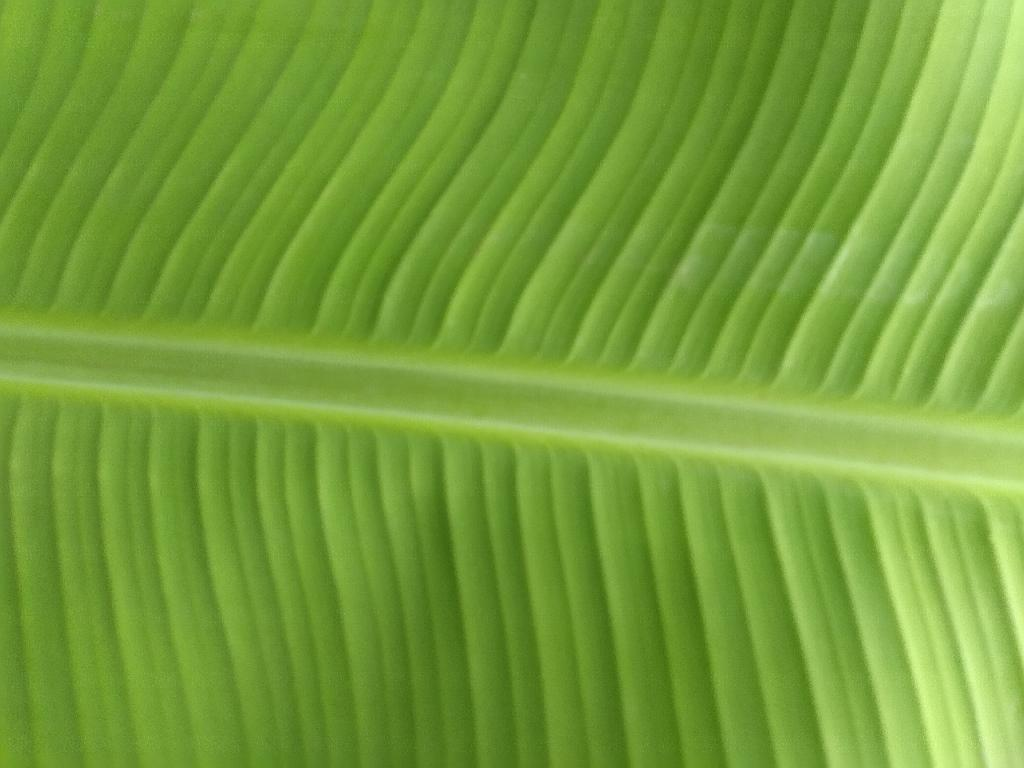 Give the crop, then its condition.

banana, healthy
